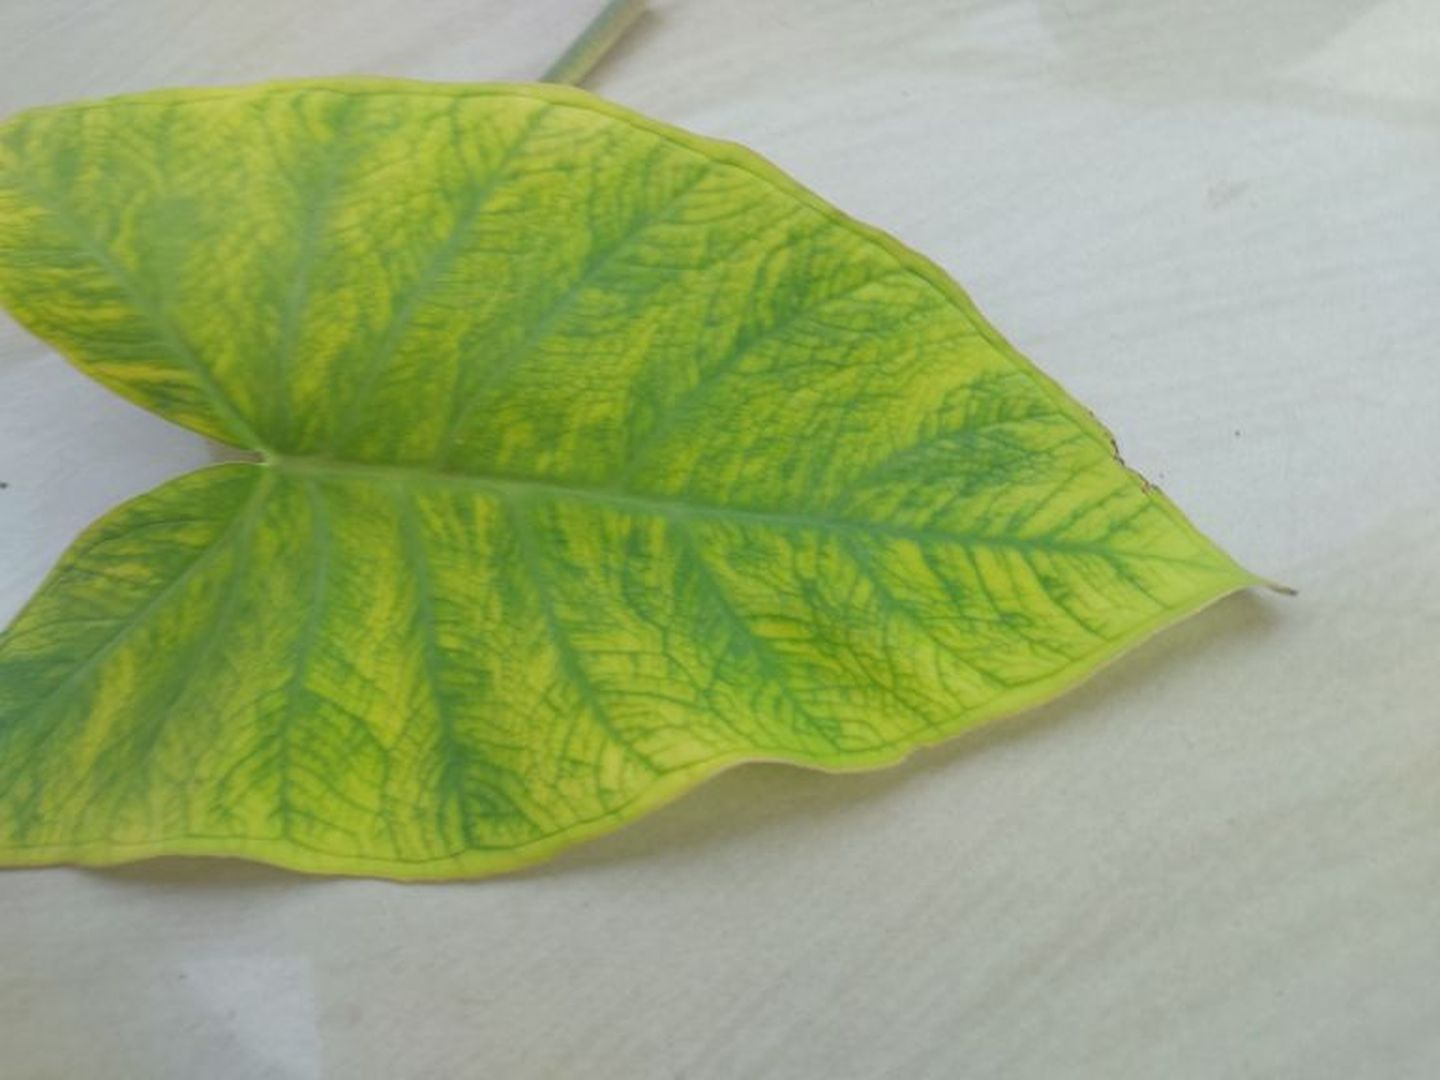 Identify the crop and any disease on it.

taro, mosaic
